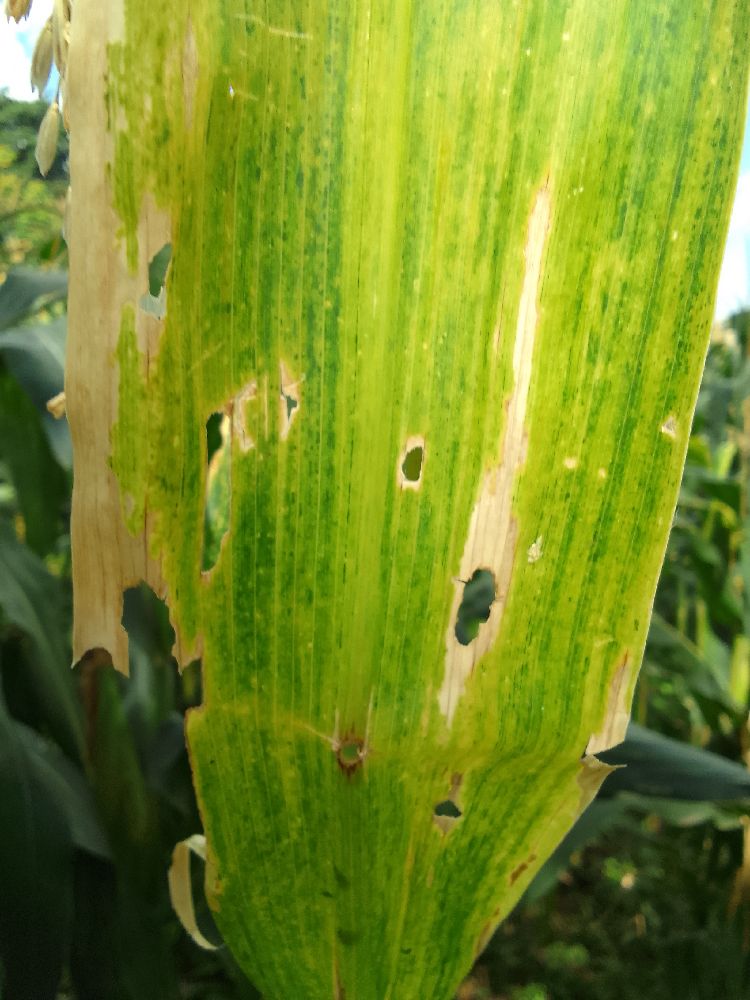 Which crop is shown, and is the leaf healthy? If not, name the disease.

maize, maize lethal necrosis
